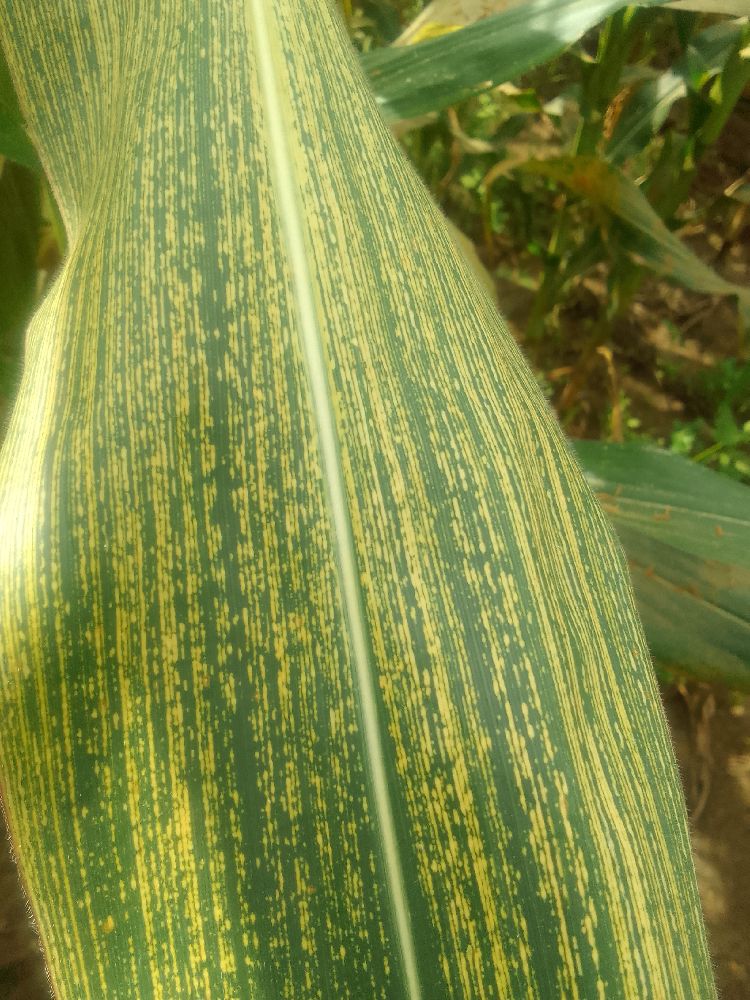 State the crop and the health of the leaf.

maize, maize streak virus
